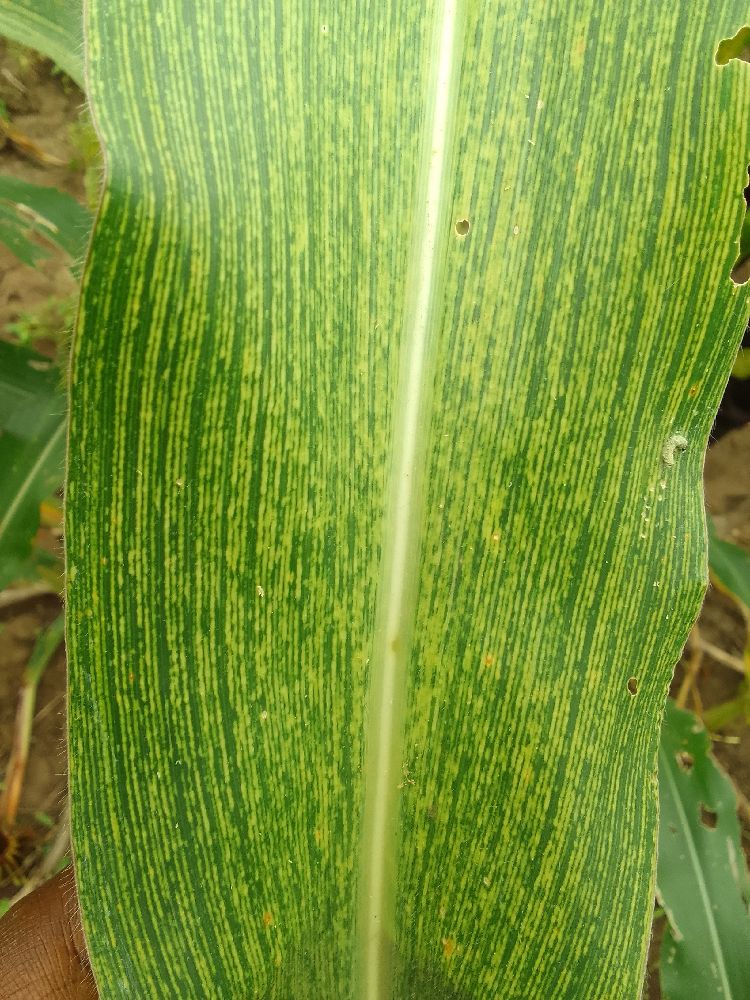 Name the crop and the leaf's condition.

maize, maize streak virus
